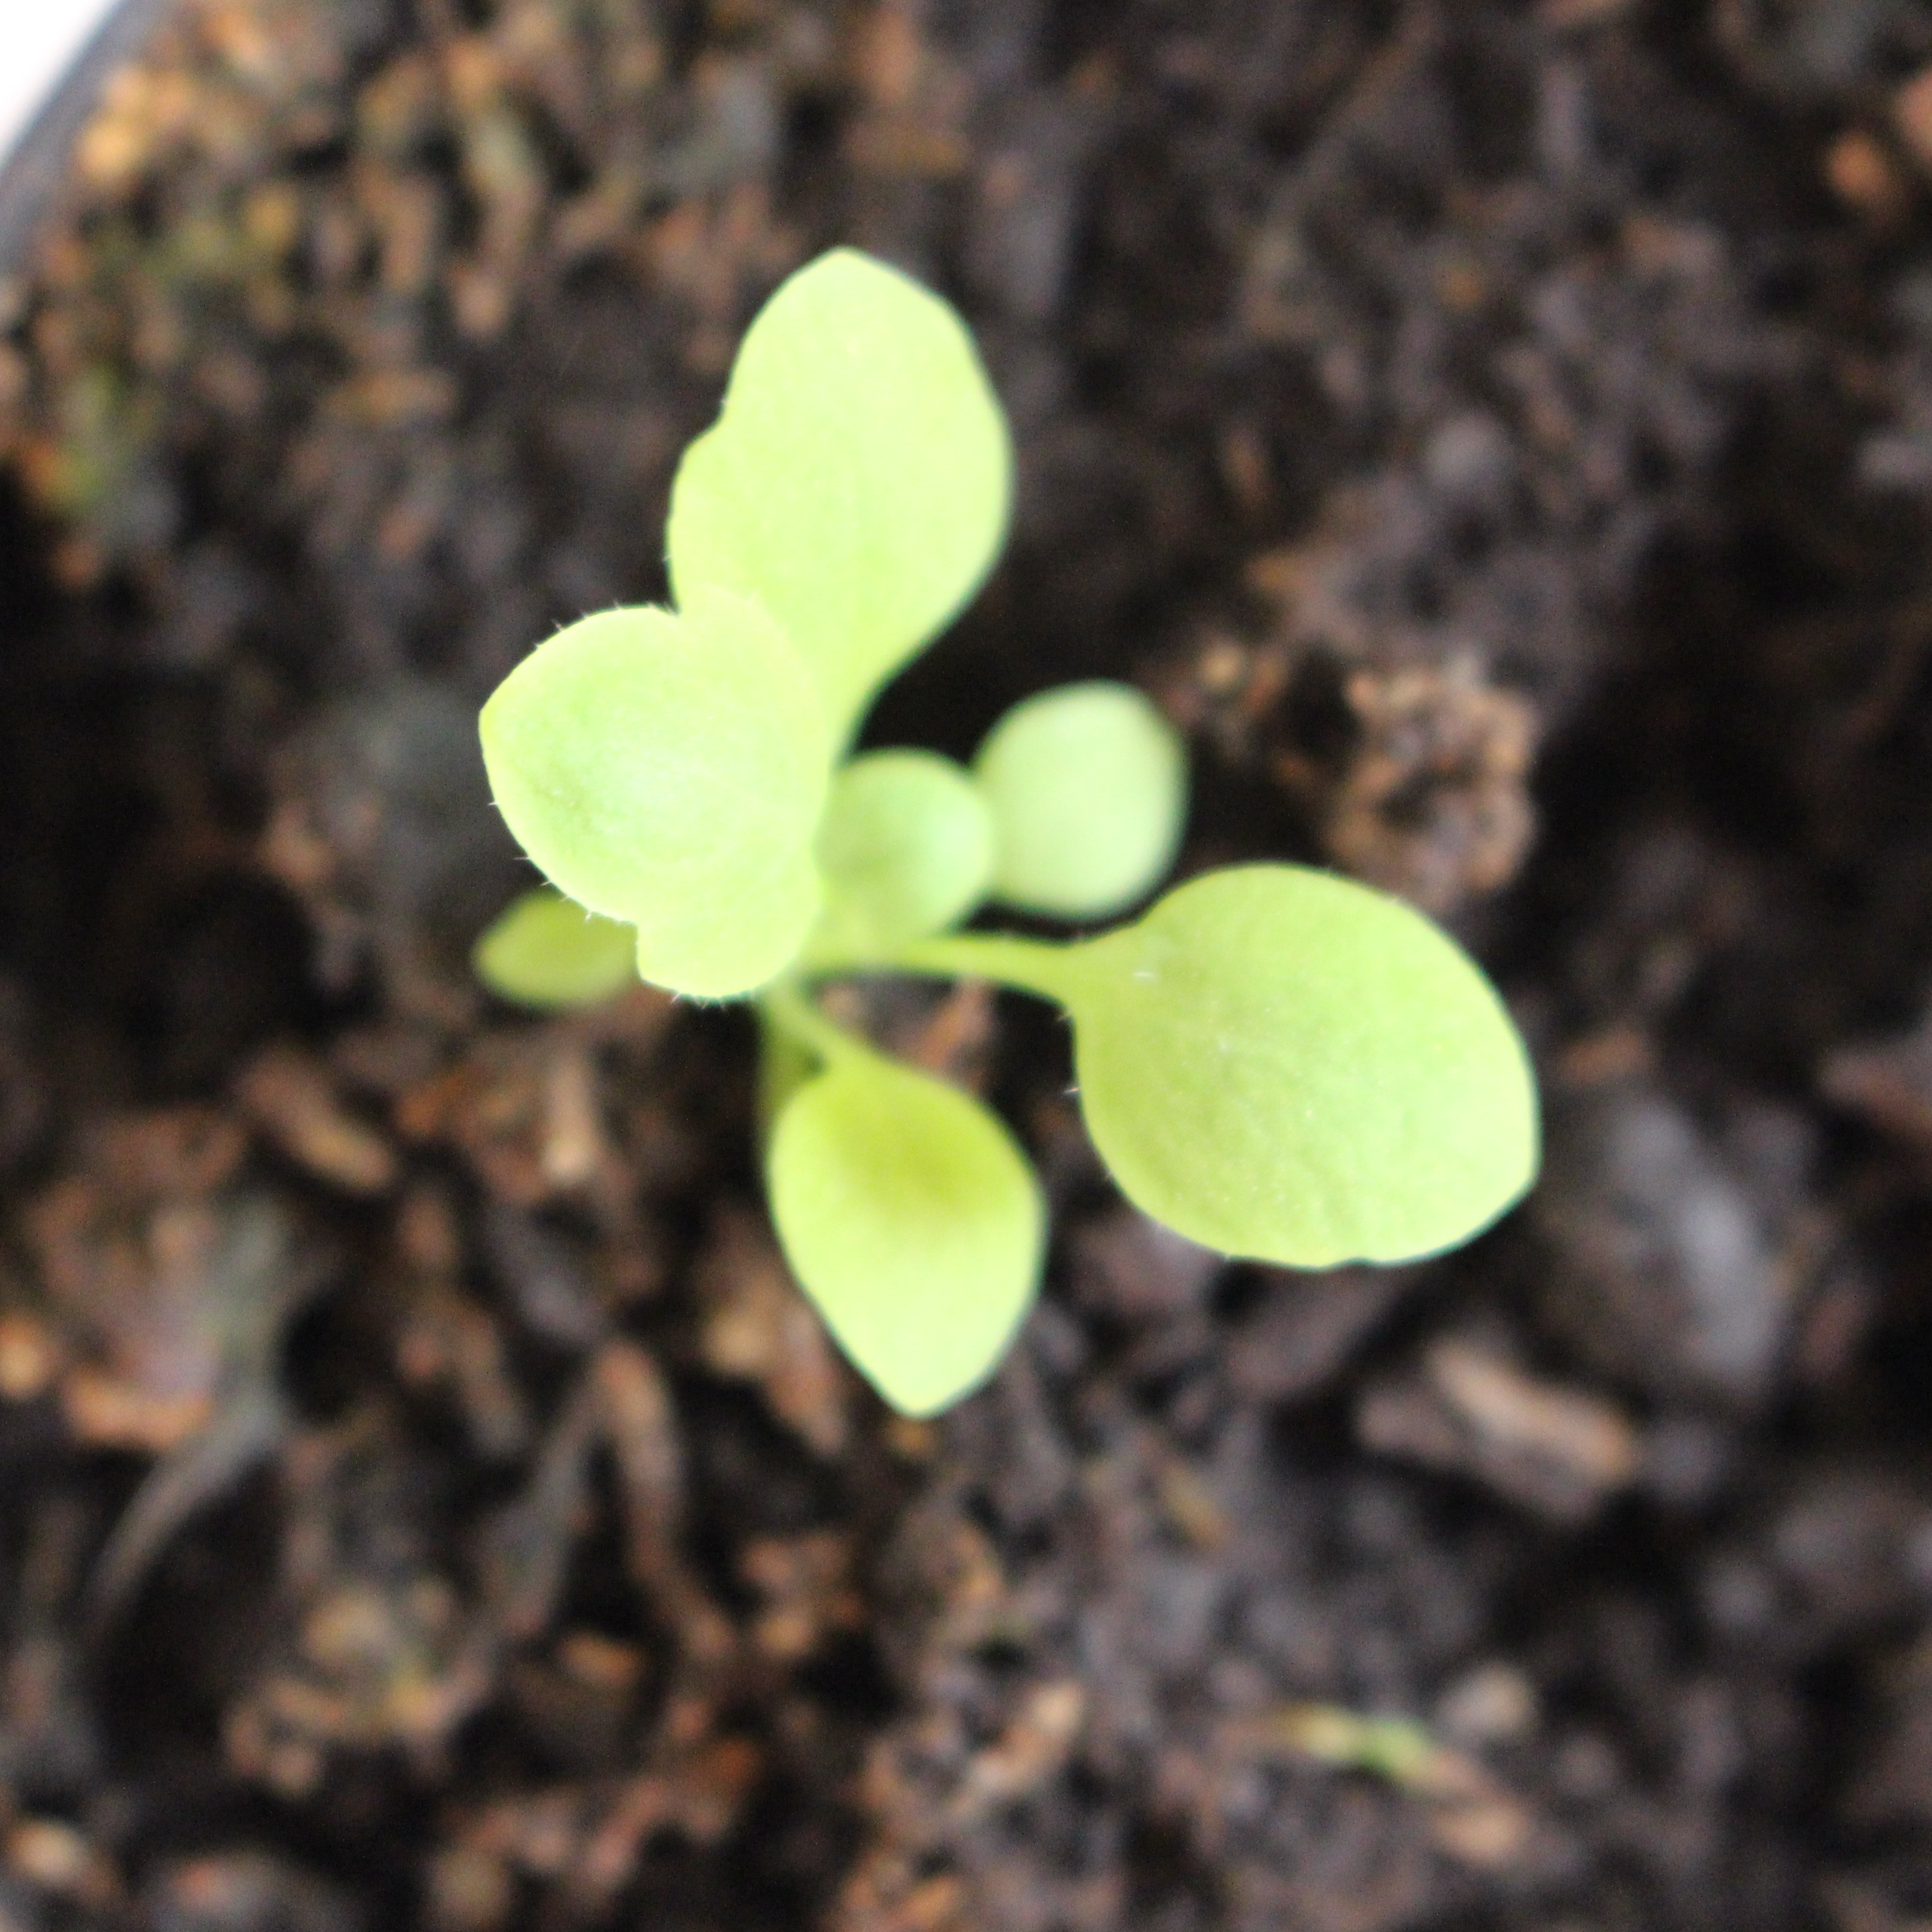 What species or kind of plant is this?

Papaver rhoeas
